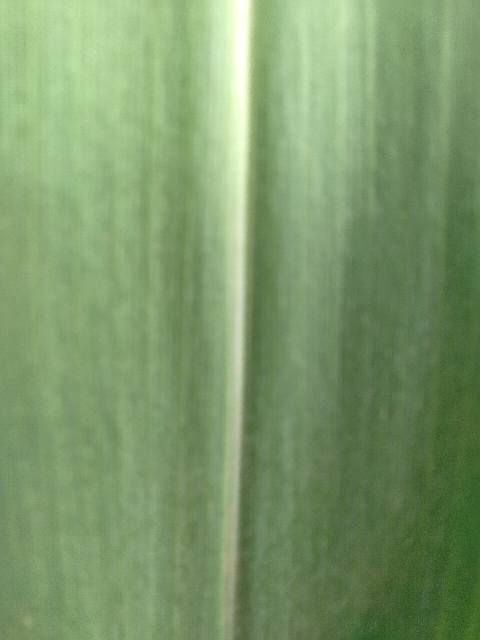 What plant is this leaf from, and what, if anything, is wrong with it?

maize, healthy
